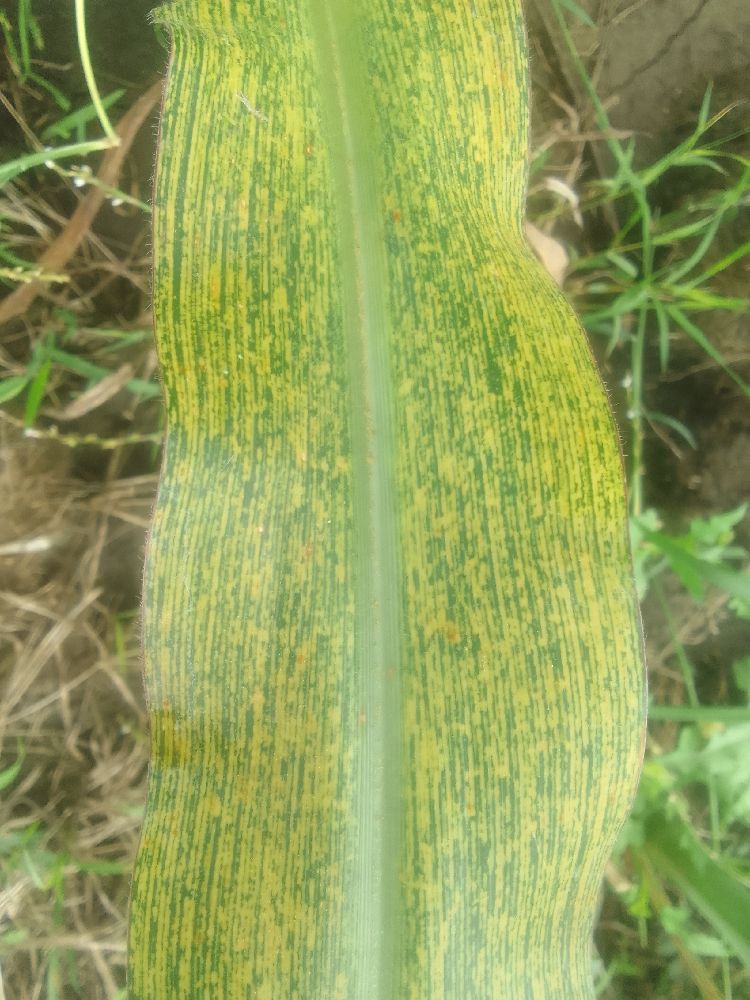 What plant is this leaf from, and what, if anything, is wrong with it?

maize, maize streak virus
